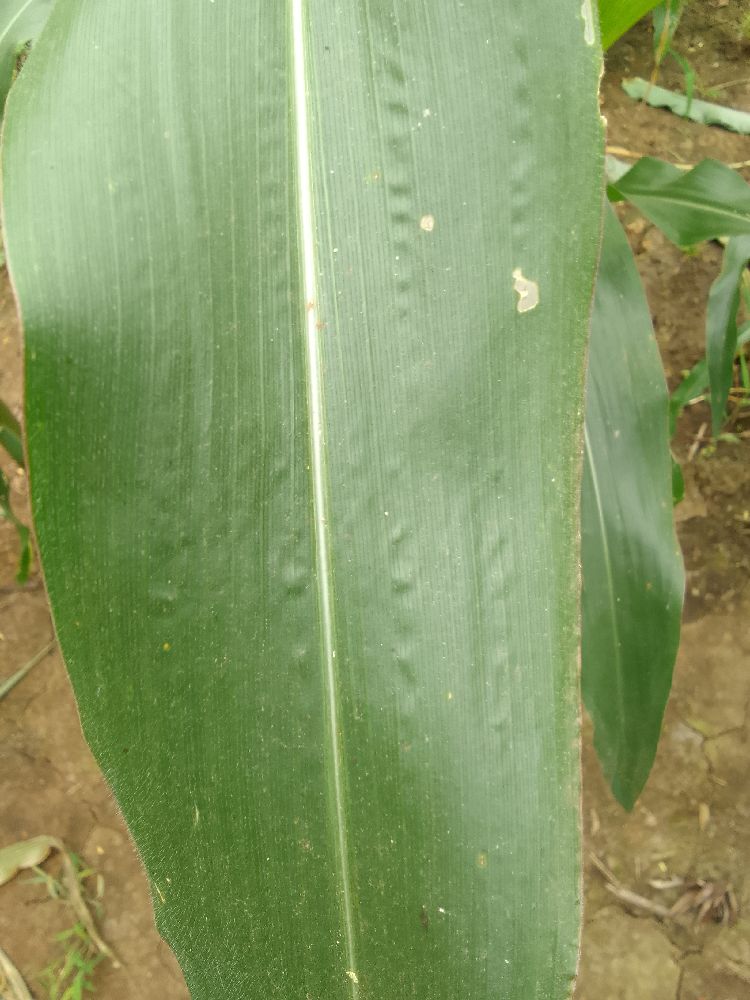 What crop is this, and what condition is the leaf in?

maize, healthy
